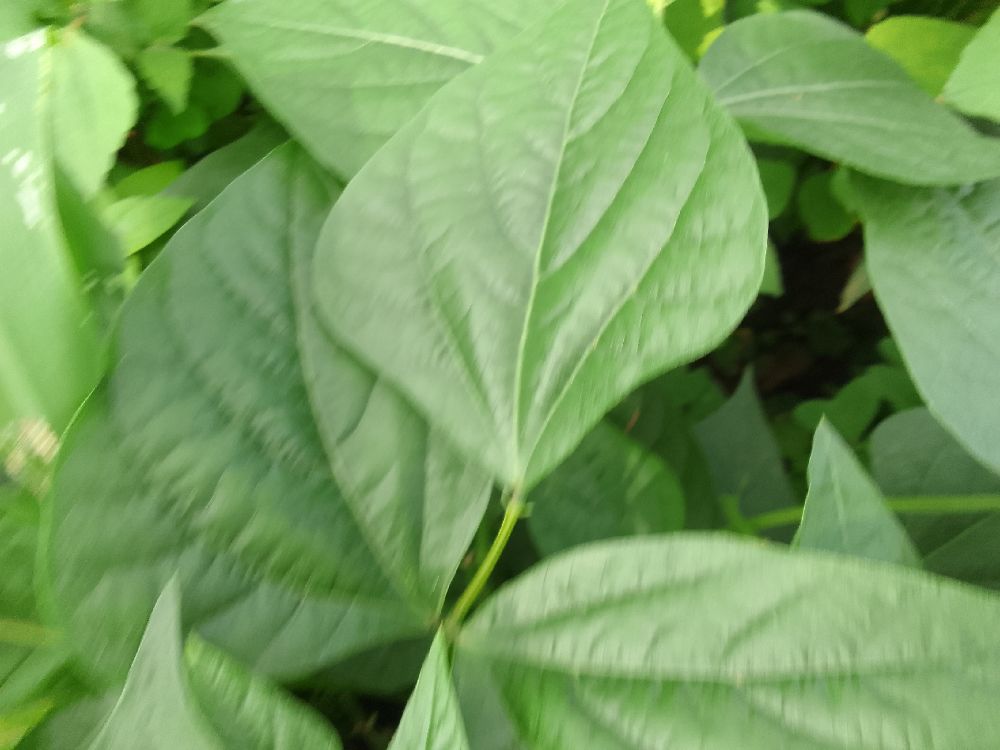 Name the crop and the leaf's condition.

common bean, healthy
